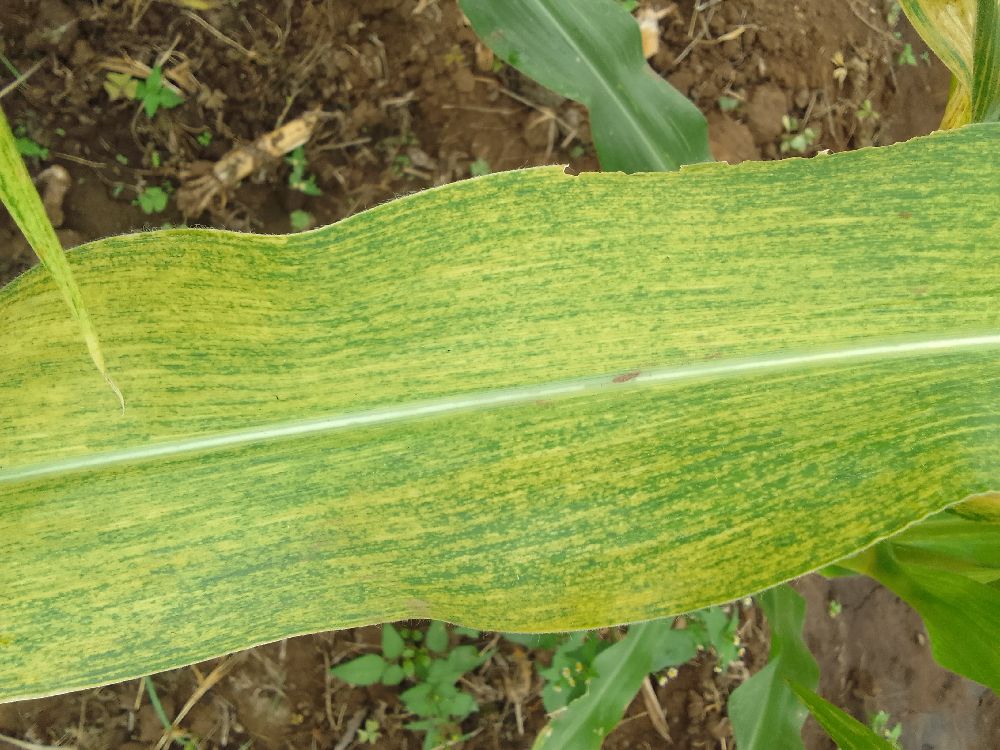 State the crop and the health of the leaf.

maize, maize lethal necrosis
